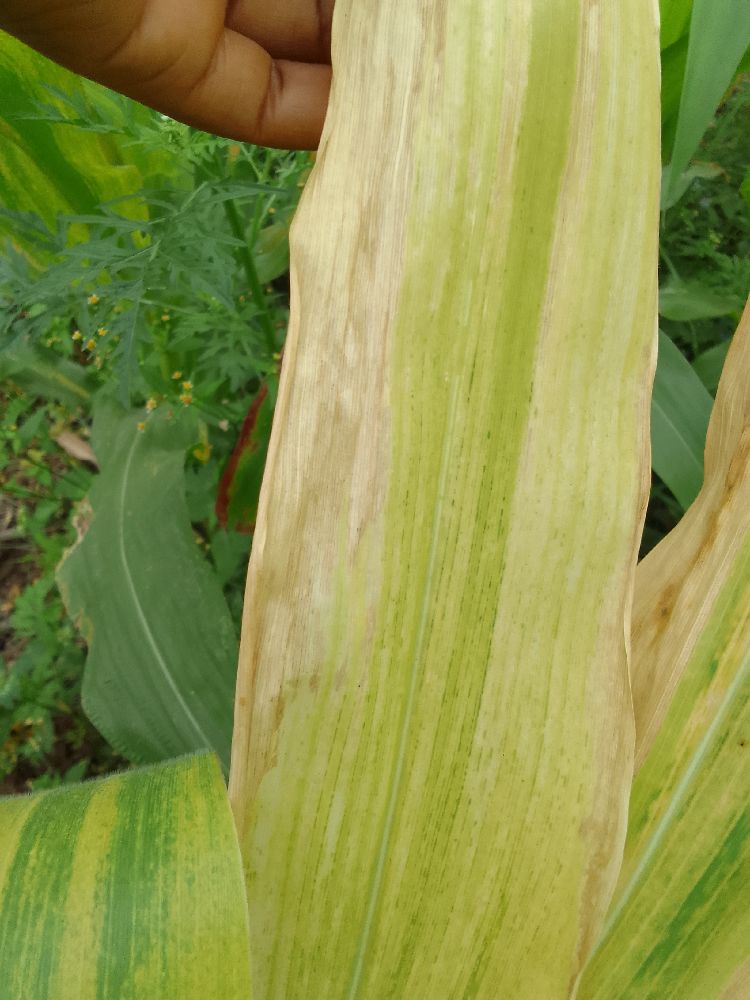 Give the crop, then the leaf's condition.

maize, maize lethal necrosis
